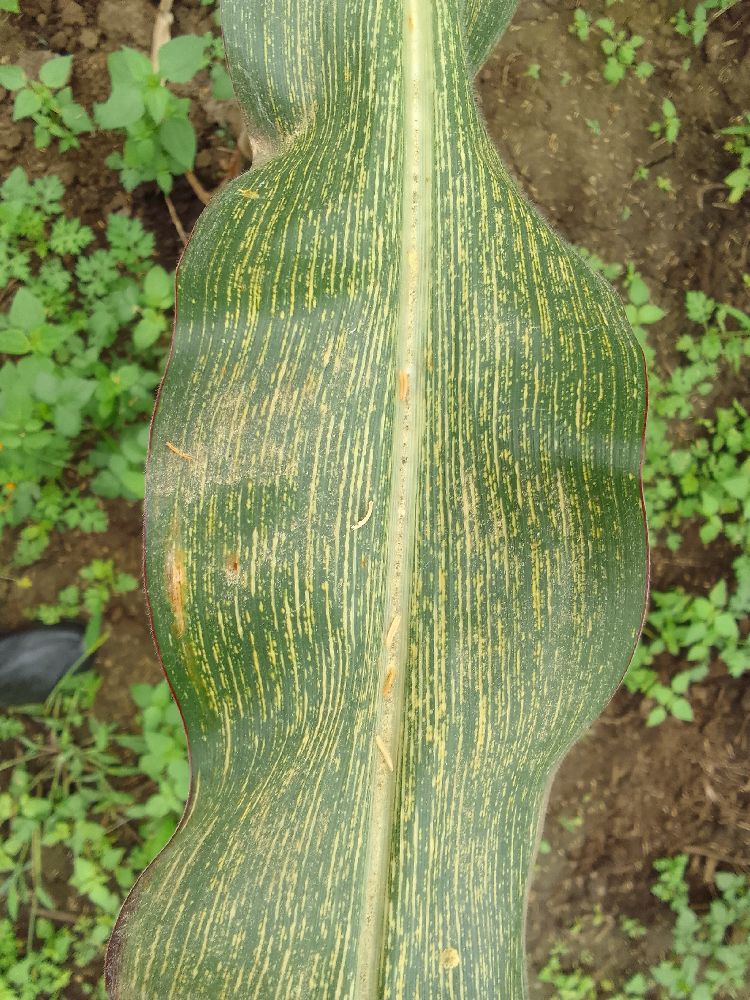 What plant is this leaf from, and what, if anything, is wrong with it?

maize, maize streak virus
